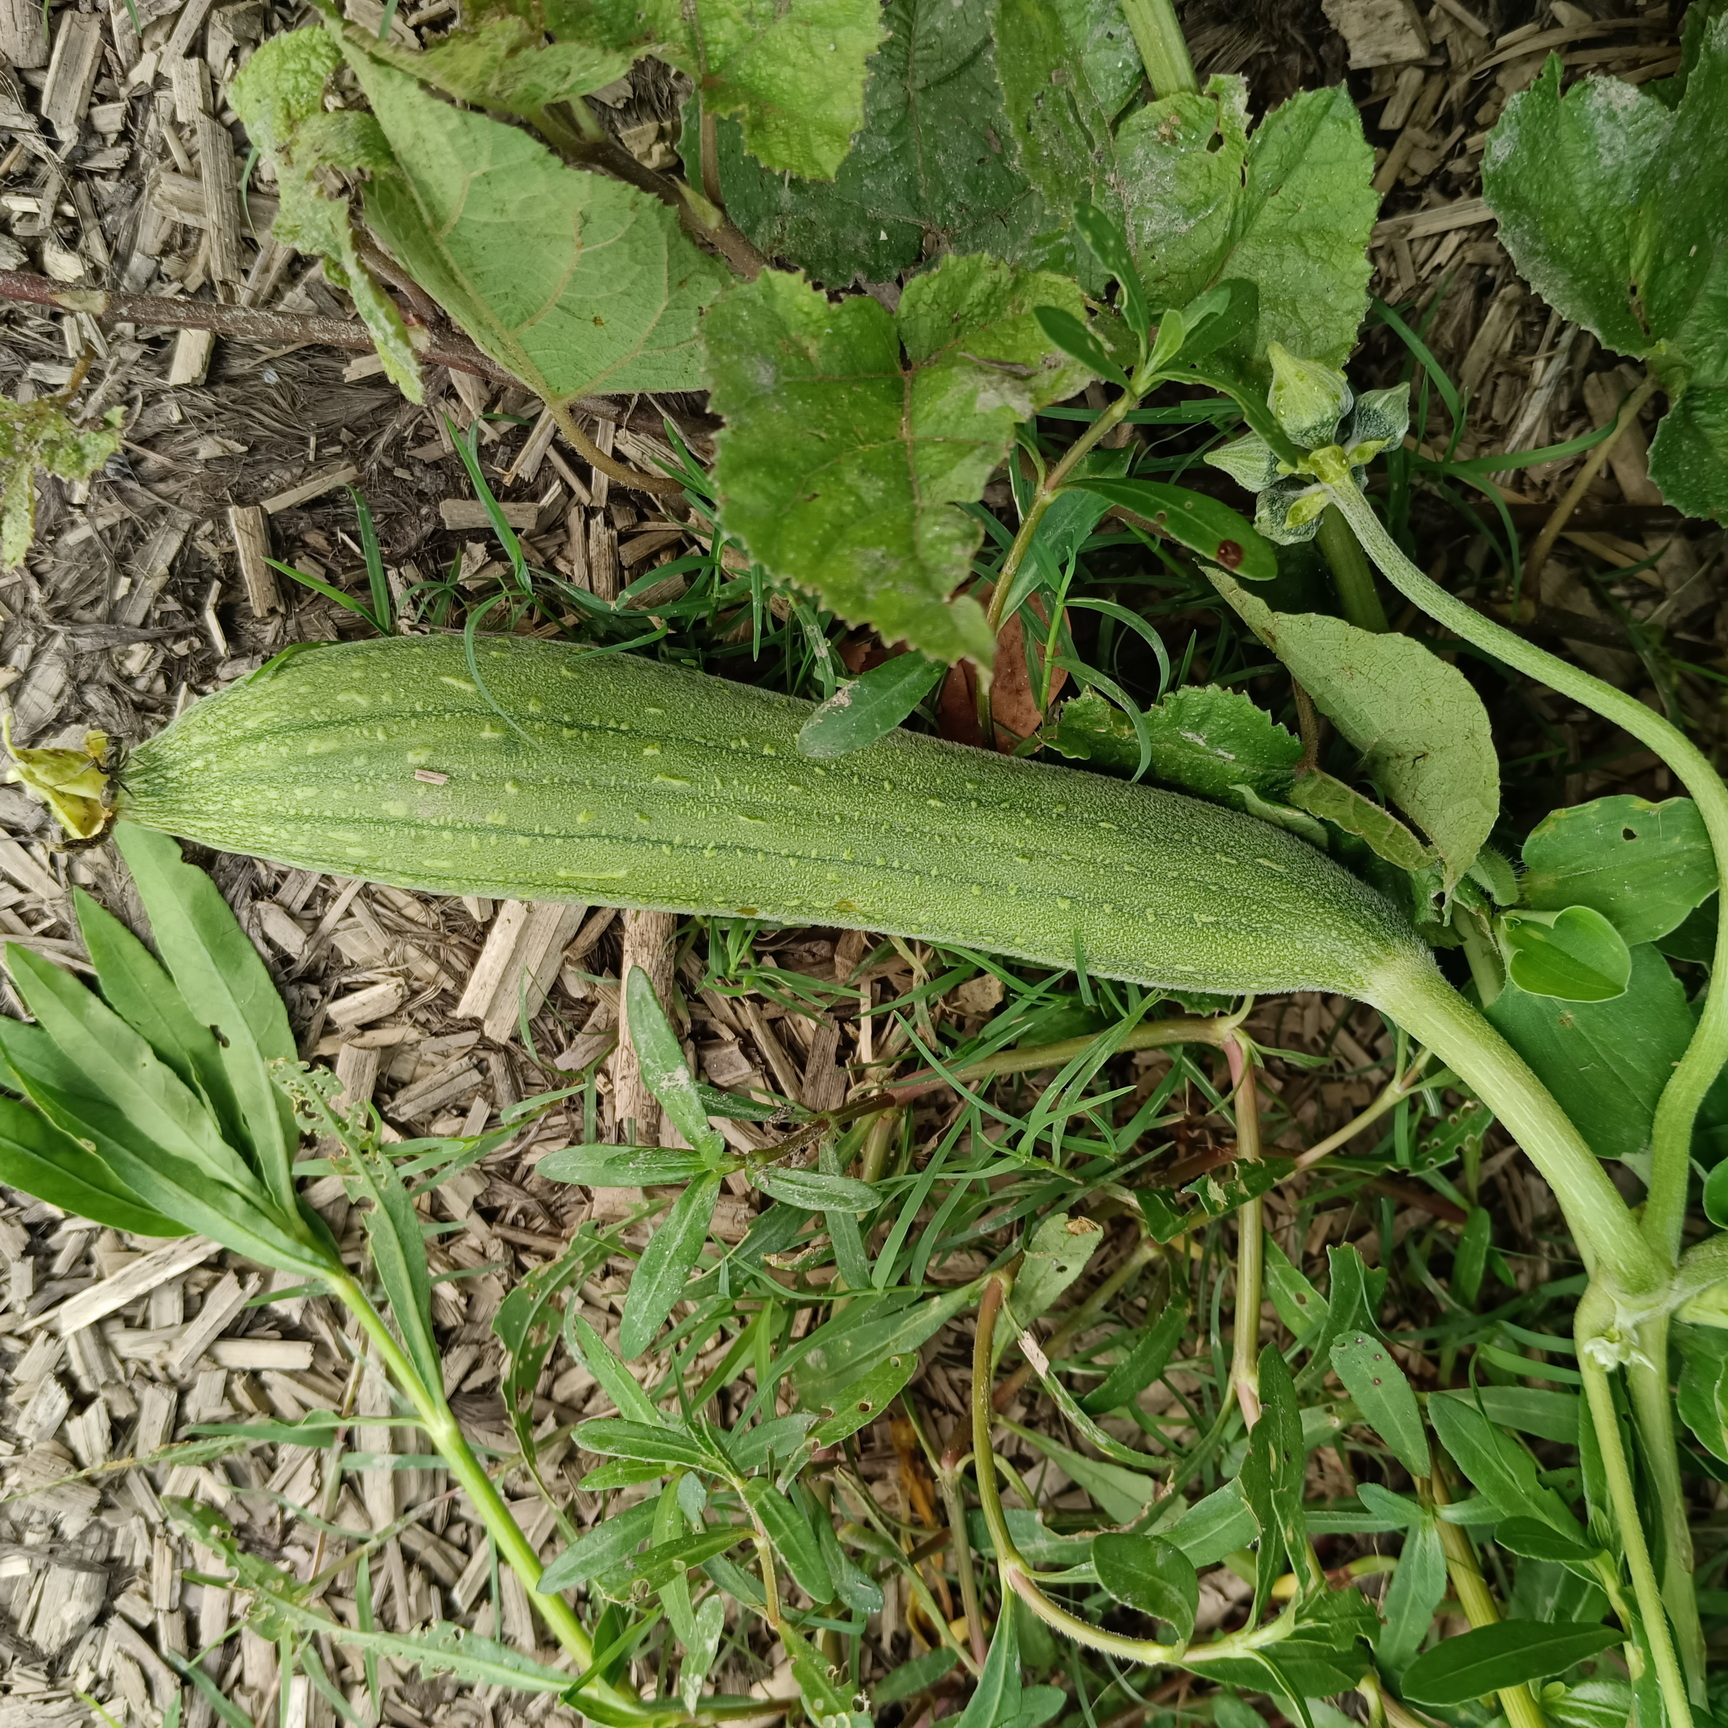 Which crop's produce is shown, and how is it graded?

luffa, fresh
